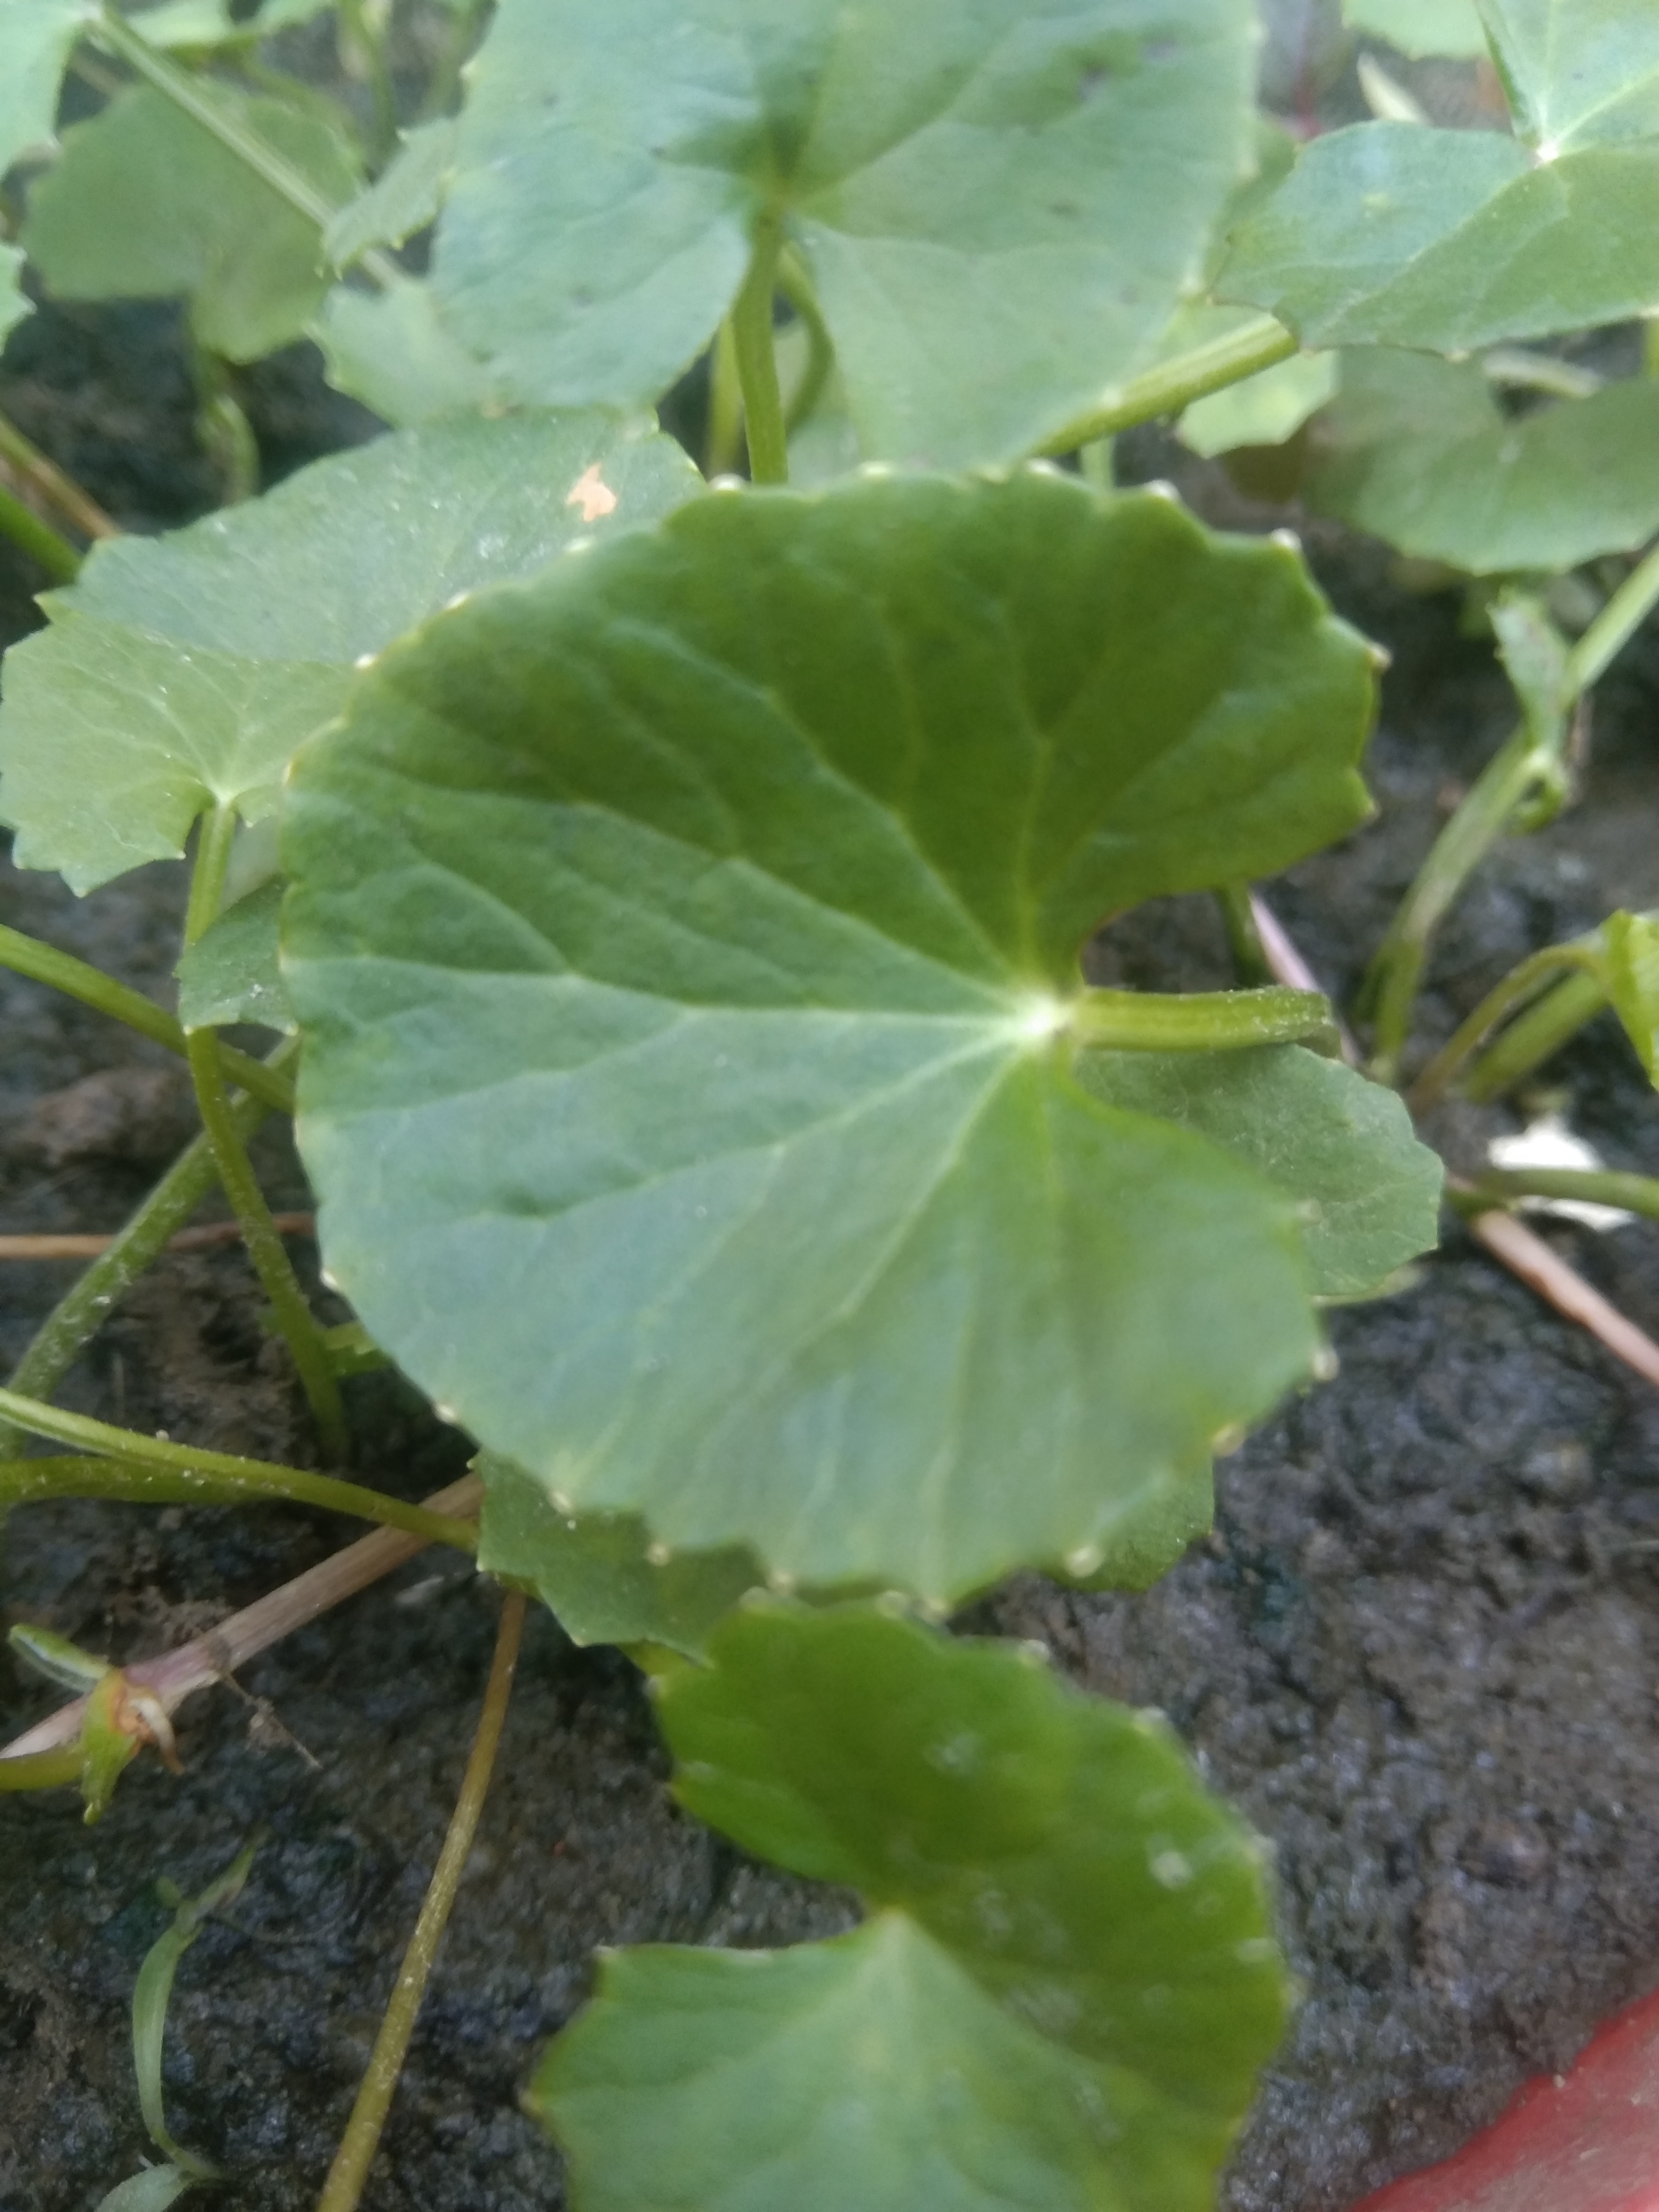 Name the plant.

thankuni
